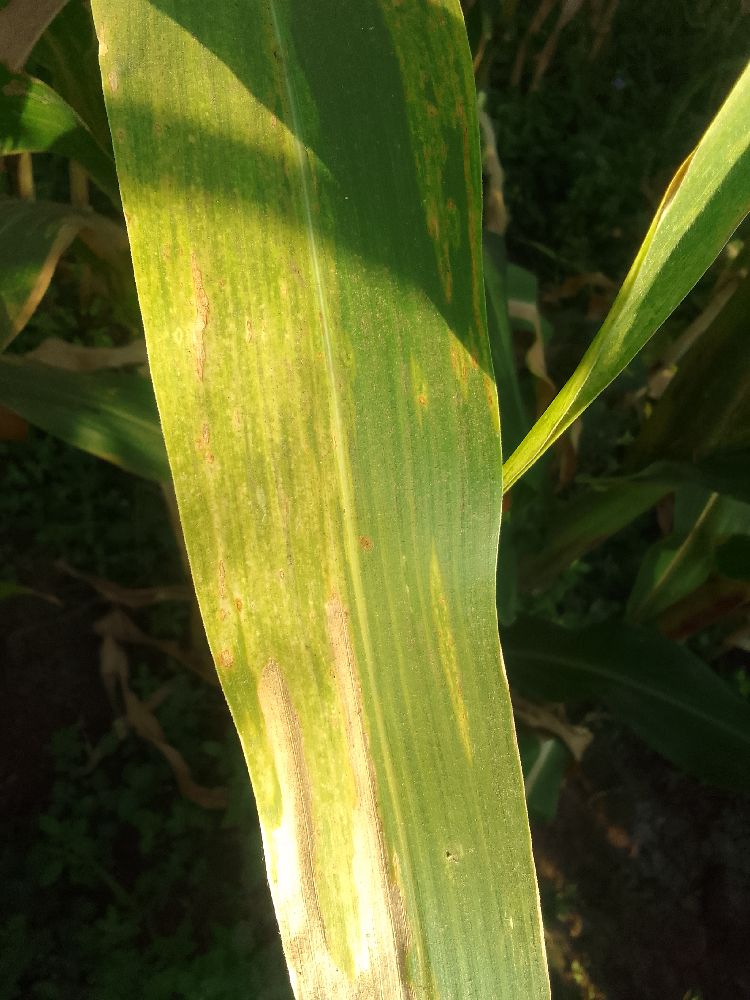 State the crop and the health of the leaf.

maize, maize lethal necrosis
